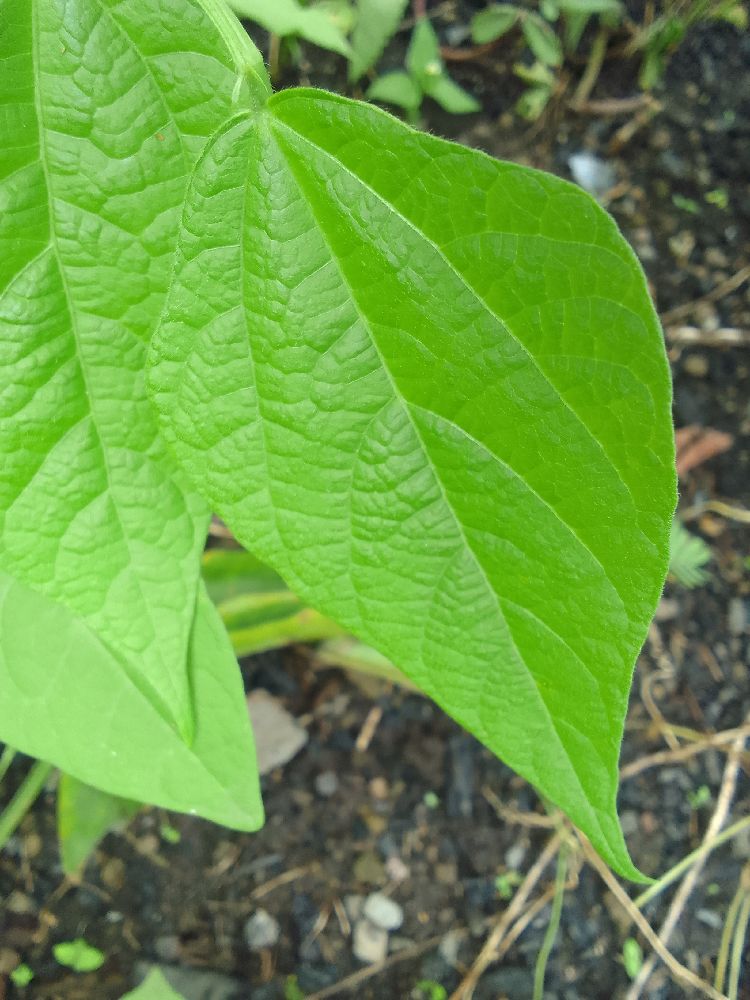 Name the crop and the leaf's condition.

common bean, healthy
